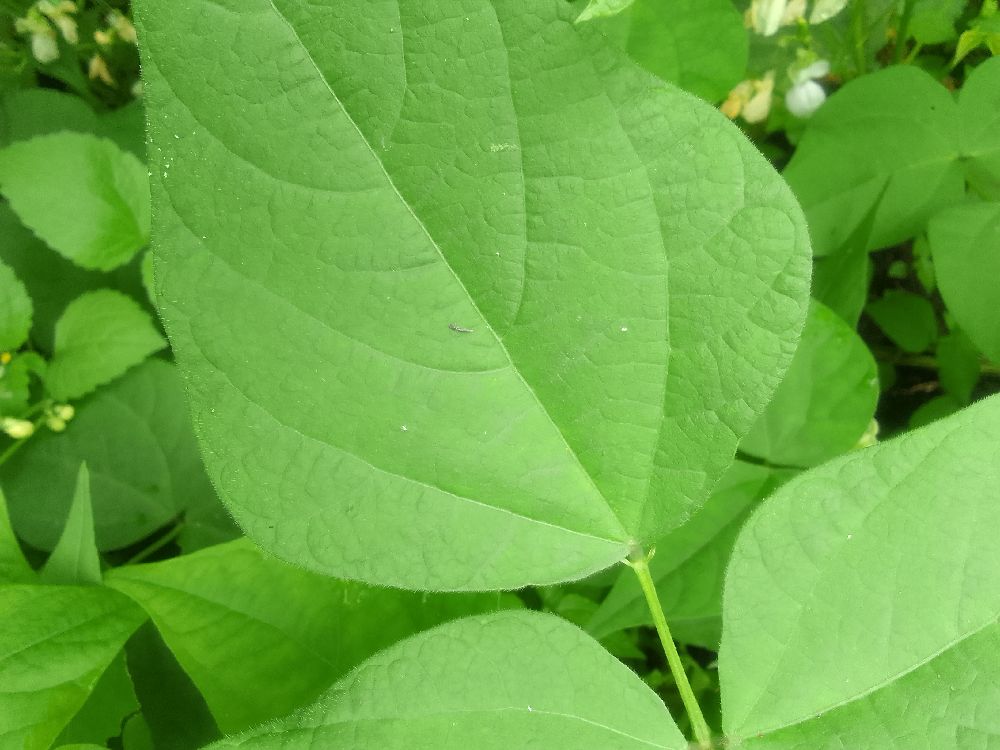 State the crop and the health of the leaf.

common bean, healthy
